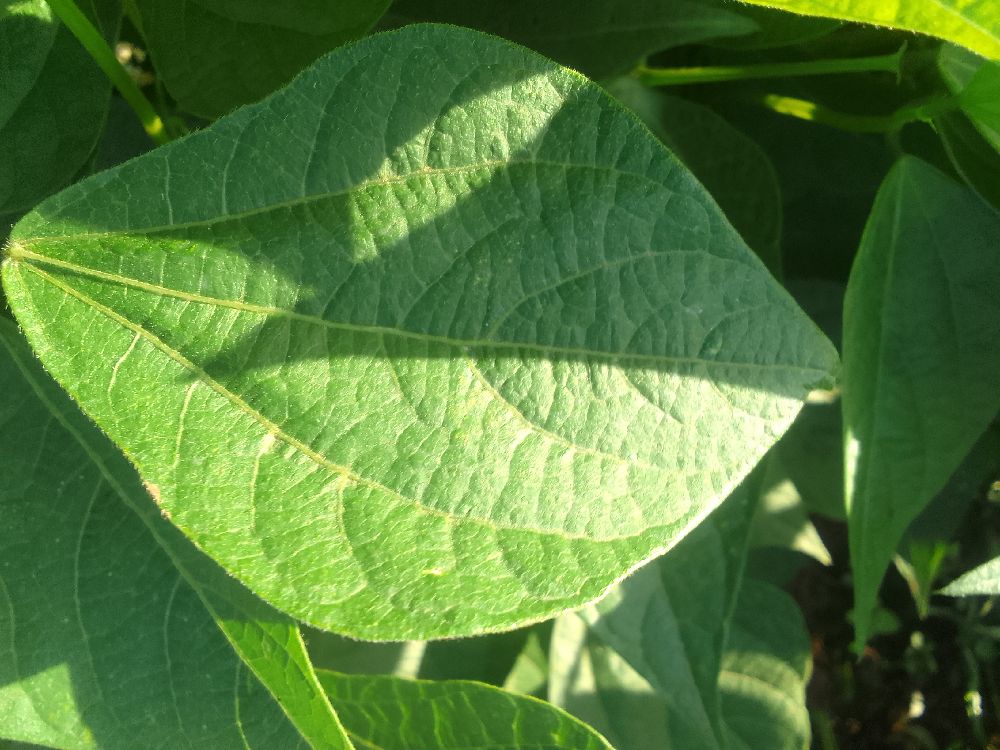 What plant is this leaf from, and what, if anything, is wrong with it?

common bean, healthy
